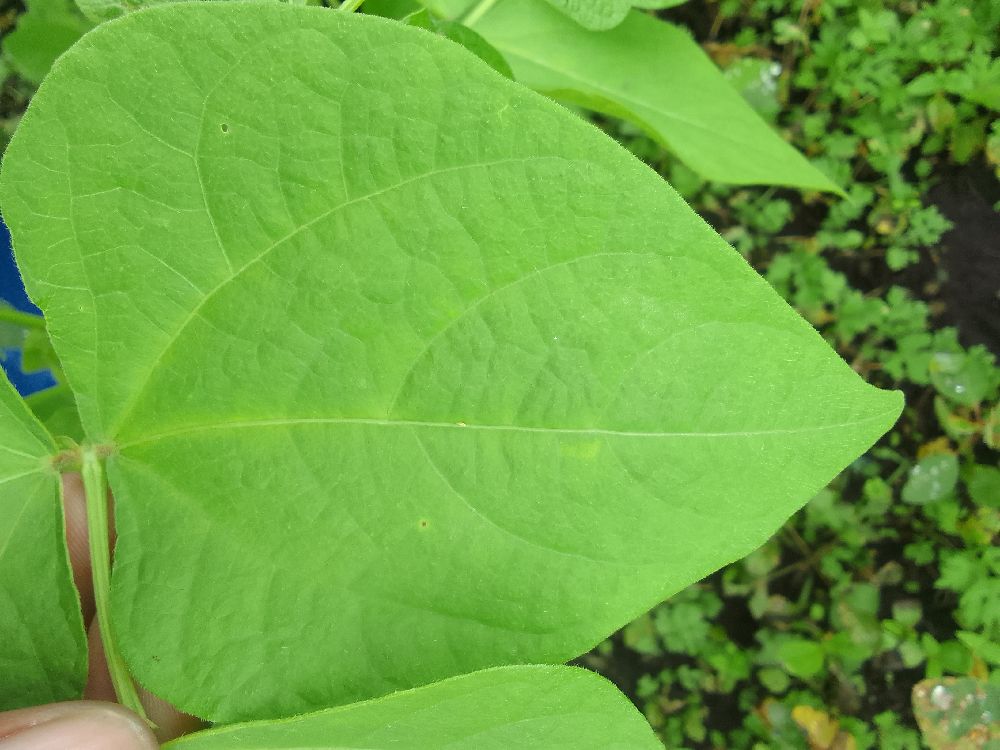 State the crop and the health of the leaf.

common bean, healthy
